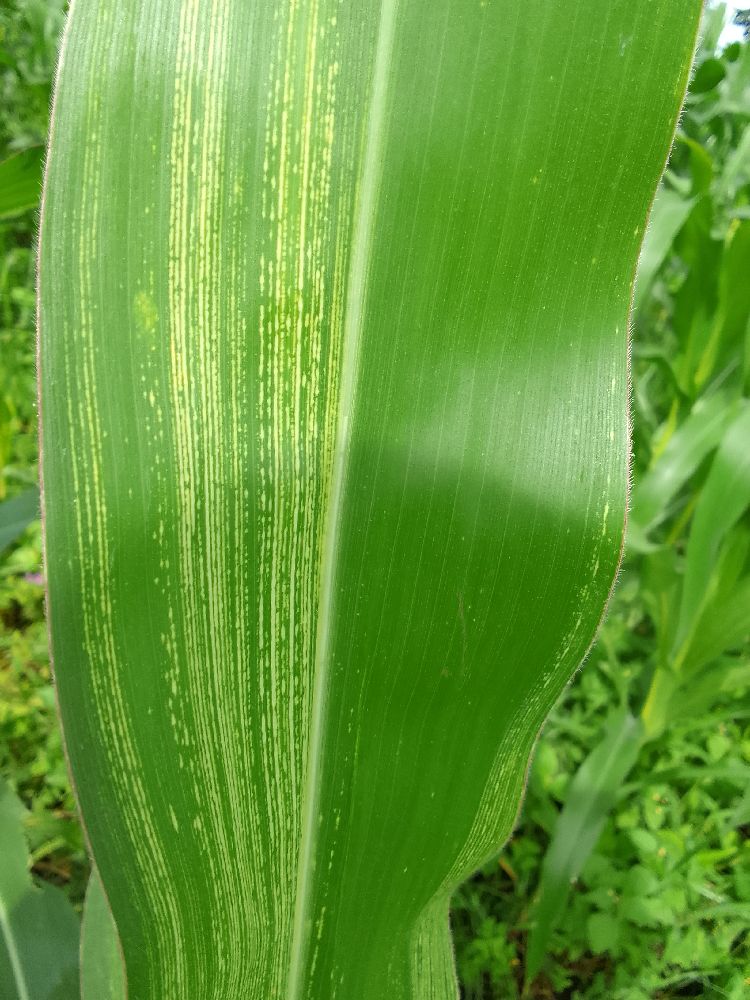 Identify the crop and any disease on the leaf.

maize, maize streak virus
